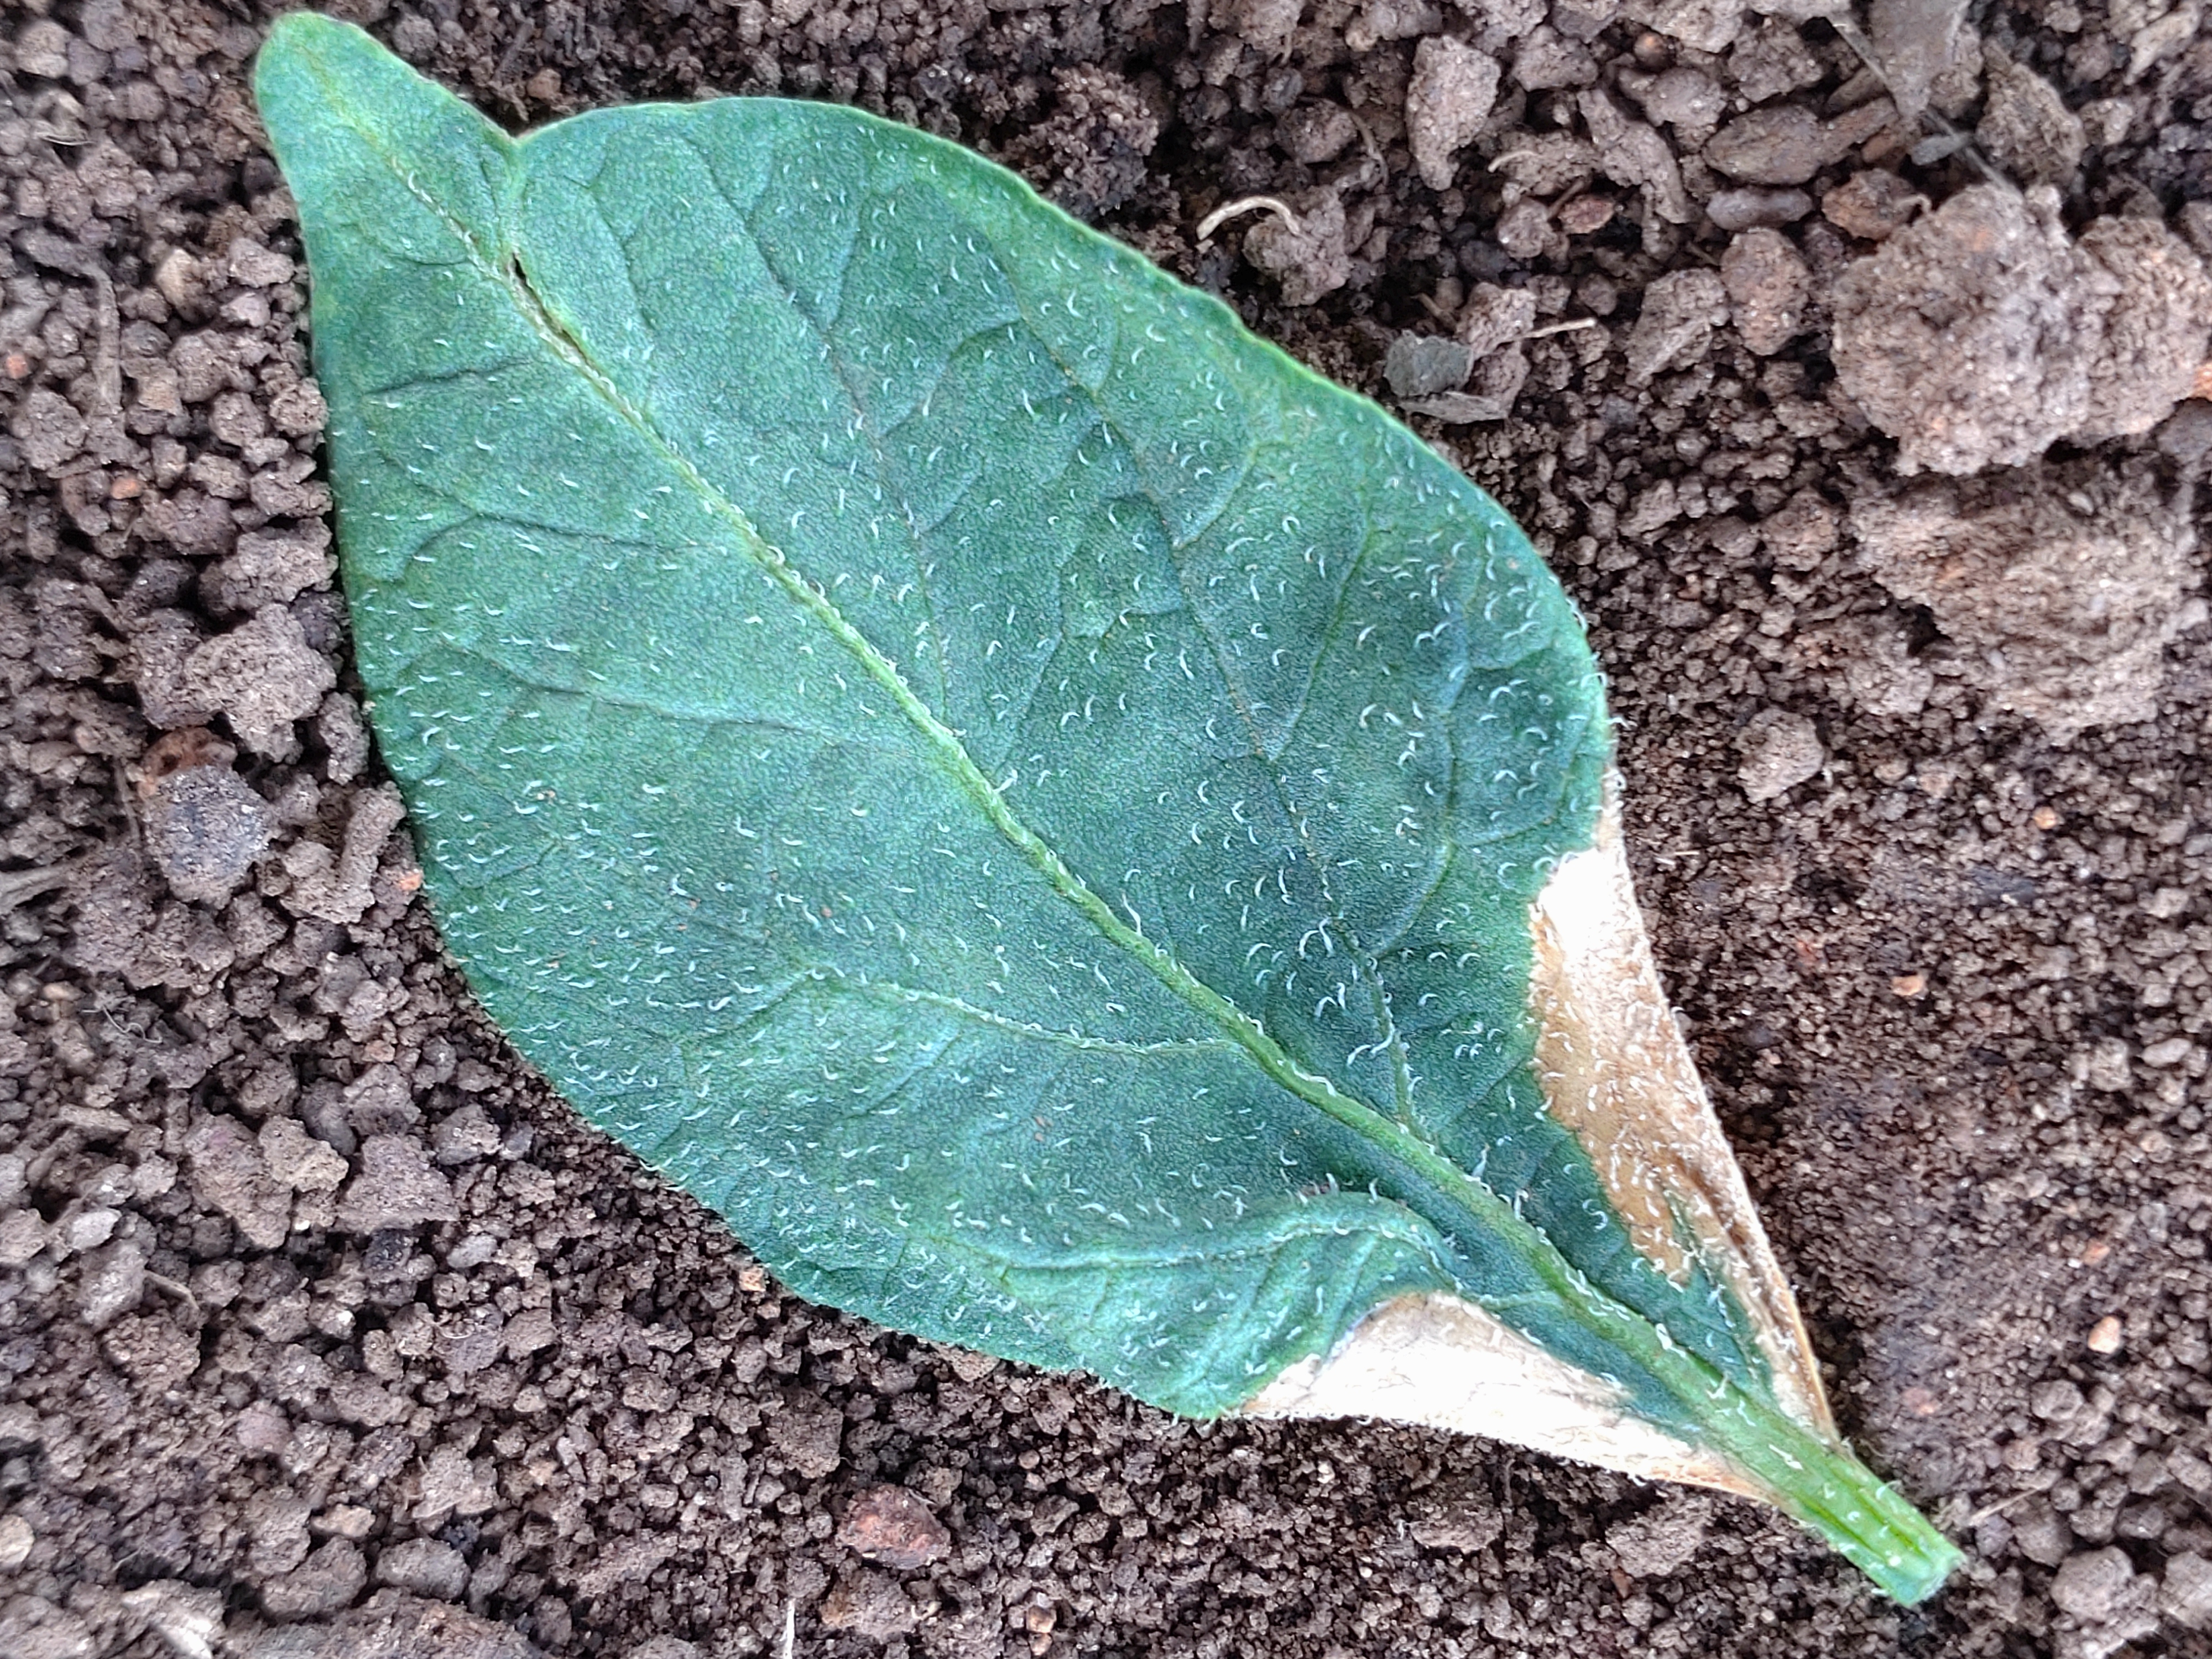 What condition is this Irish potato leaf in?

early blight
